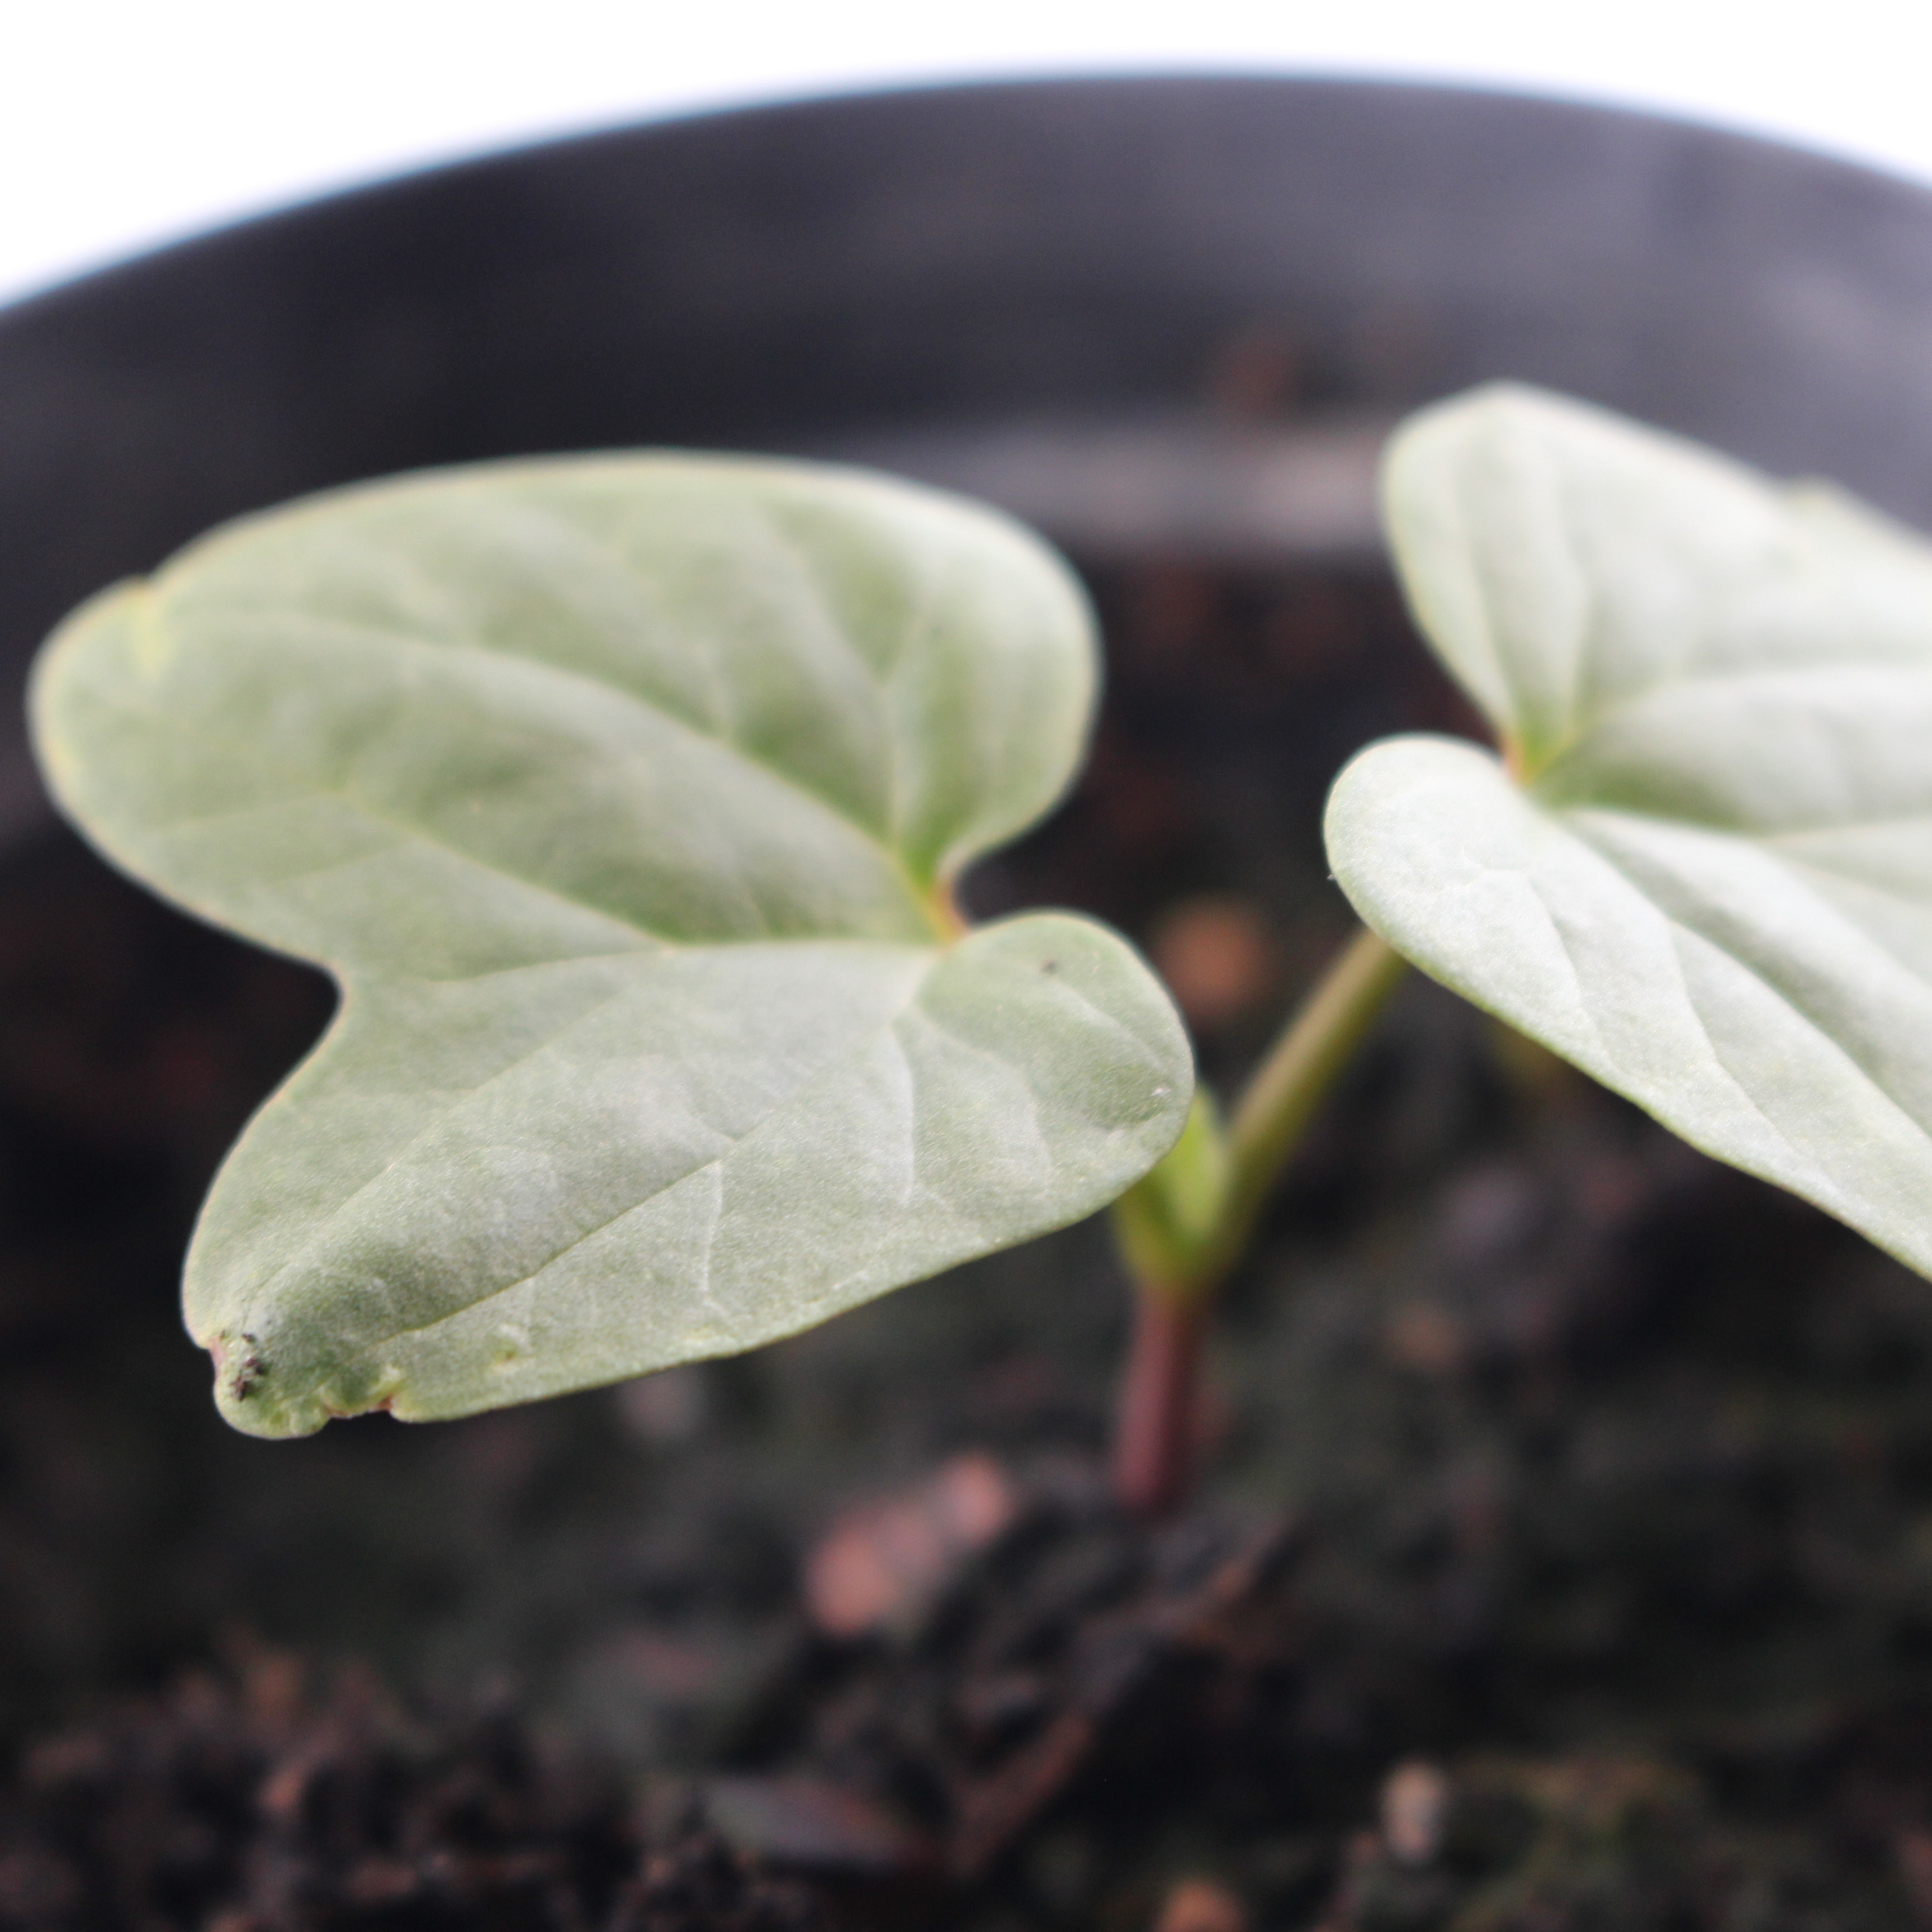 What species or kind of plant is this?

Convolvulus arvensis
